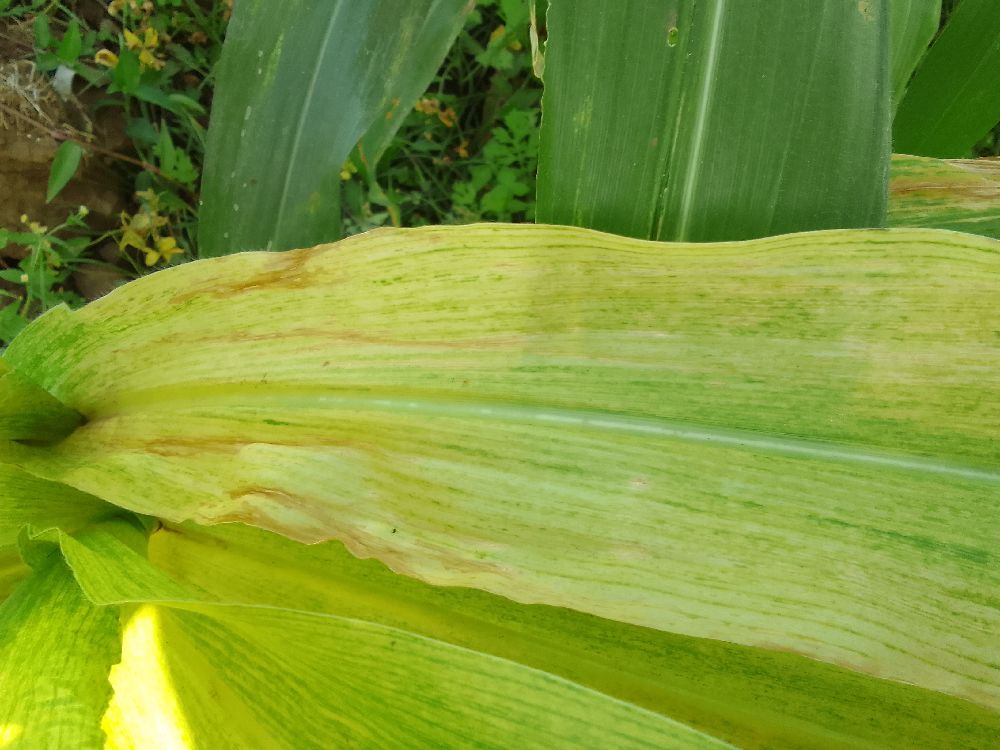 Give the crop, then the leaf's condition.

maize, maize lethal necrosis
